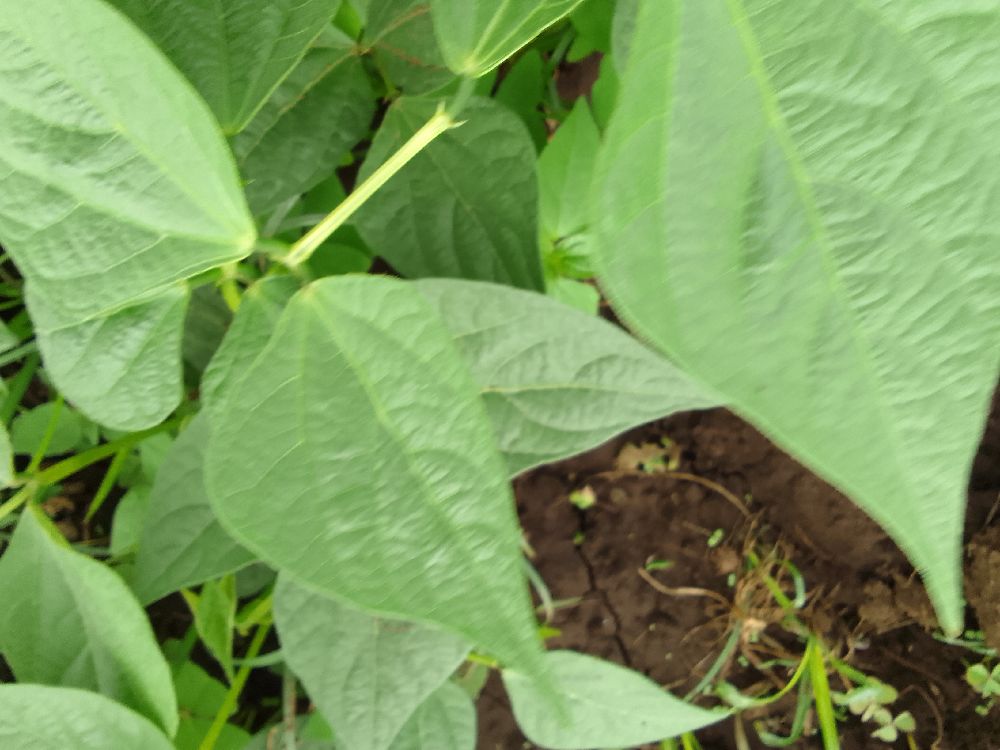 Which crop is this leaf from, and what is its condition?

common bean, healthy
